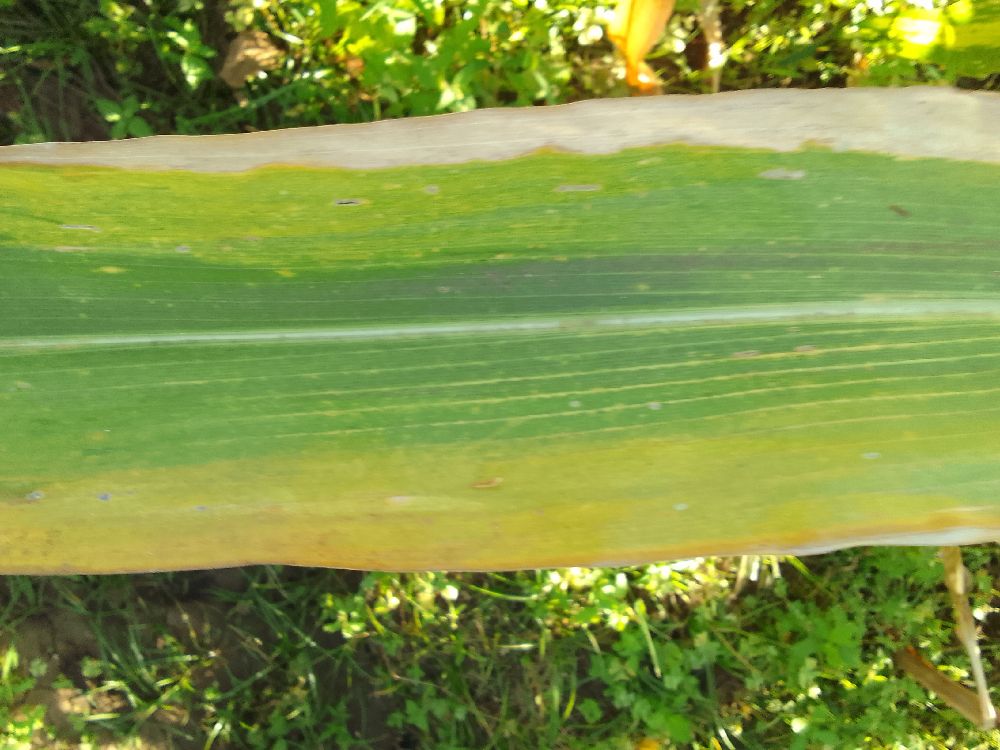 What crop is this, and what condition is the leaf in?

maize, maize lethal necrosis
